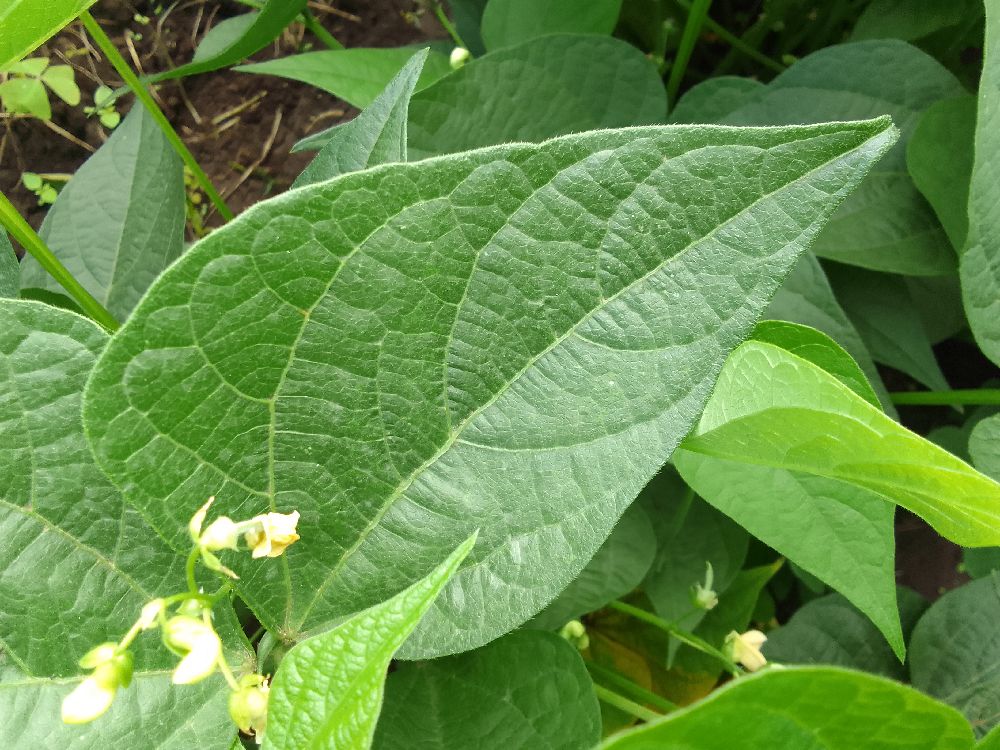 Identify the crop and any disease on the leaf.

common bean, healthy
